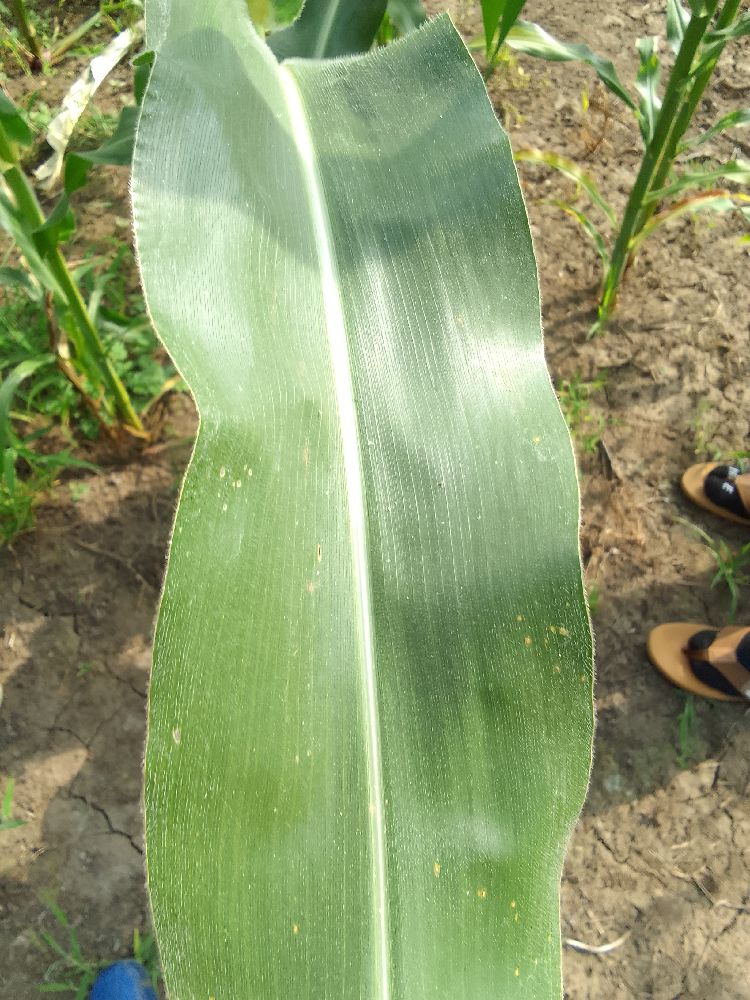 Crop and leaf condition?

maize, healthy
